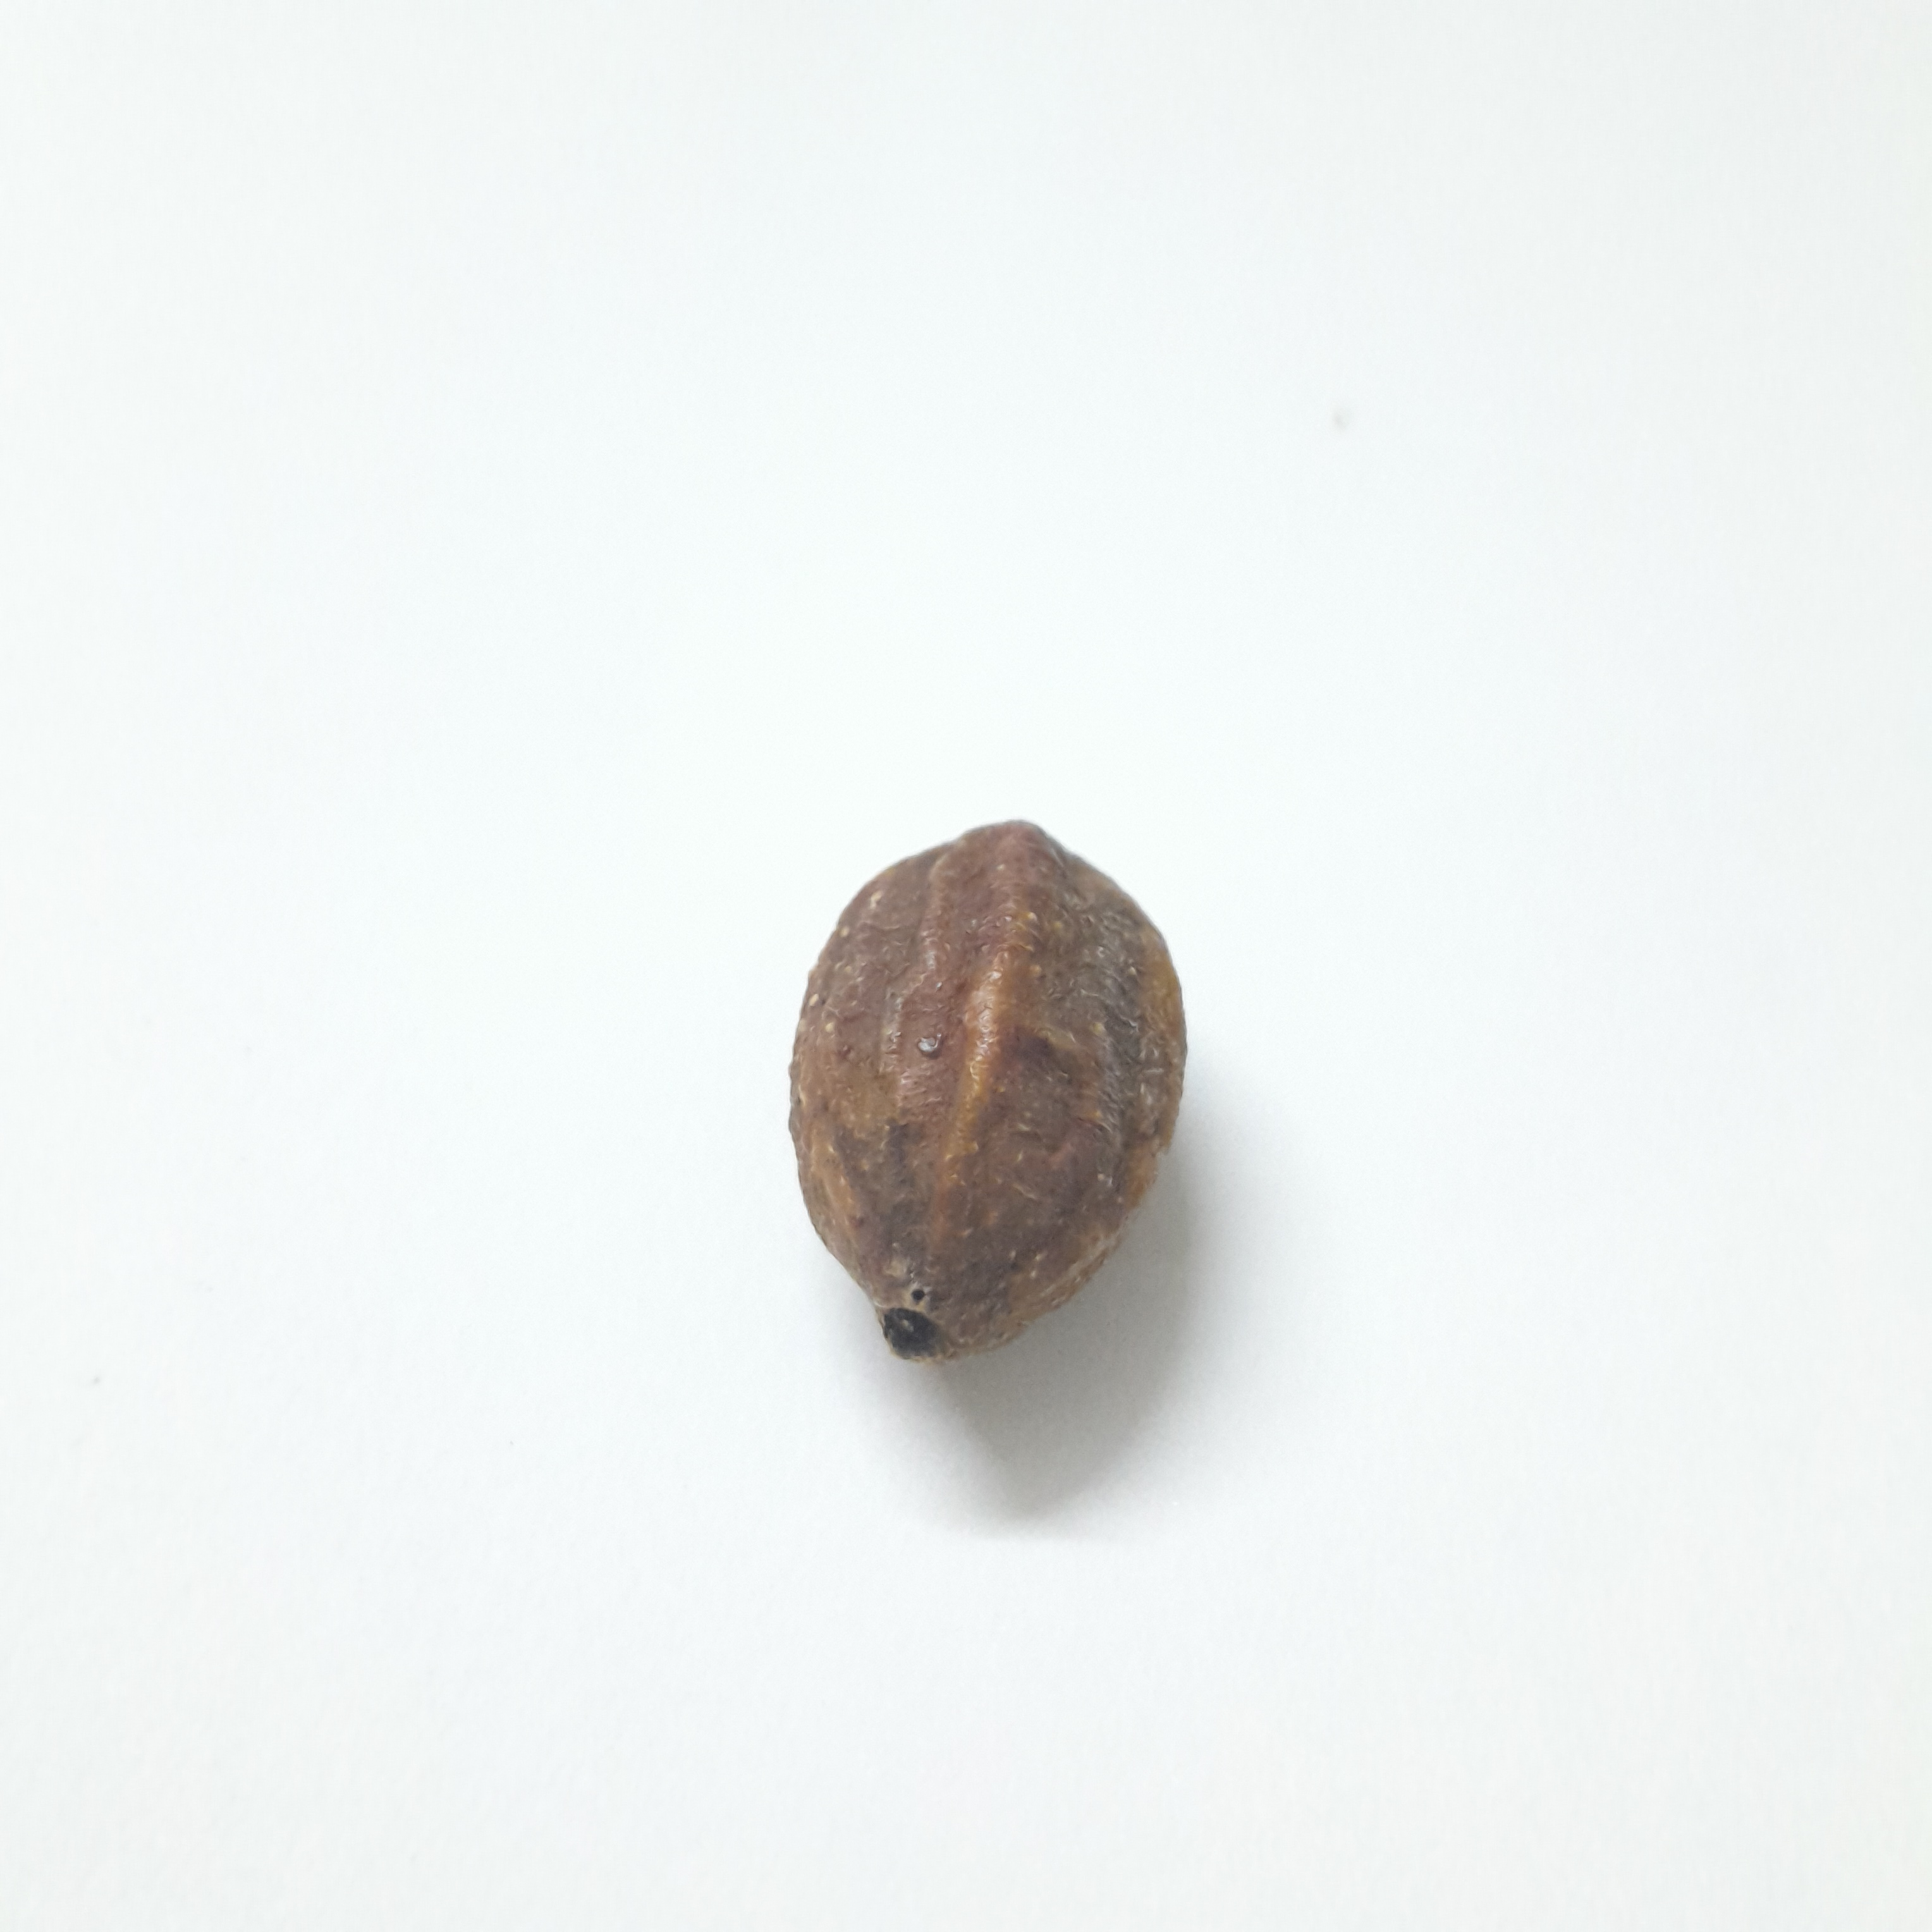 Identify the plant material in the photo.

hirdaa
